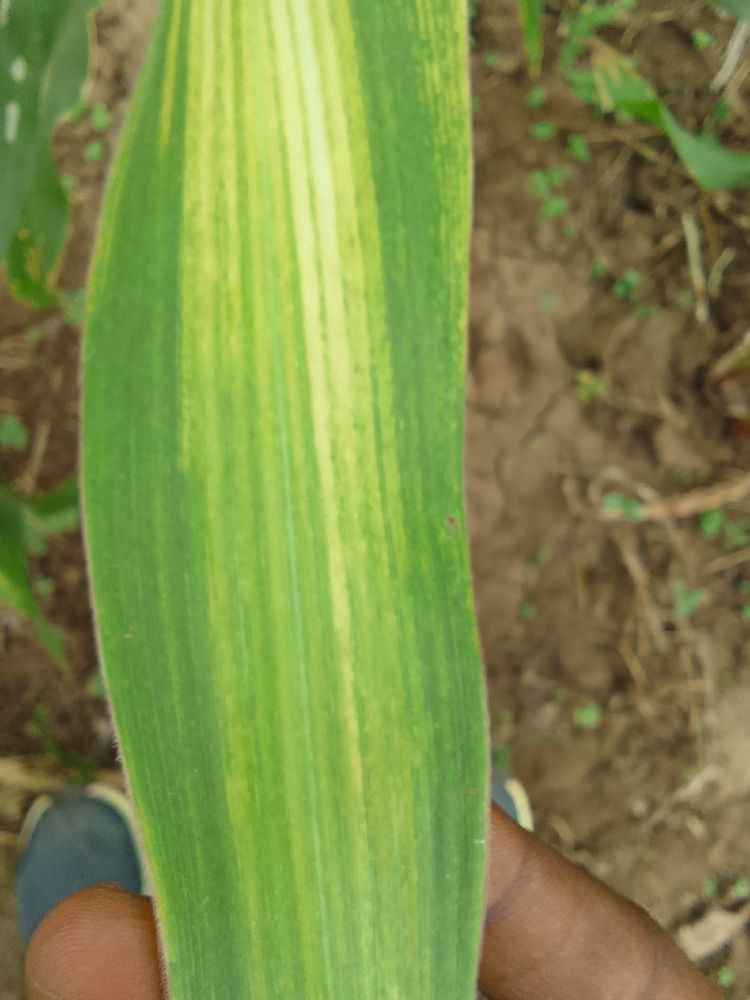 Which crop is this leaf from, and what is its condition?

maize, maize lethal necrosis
